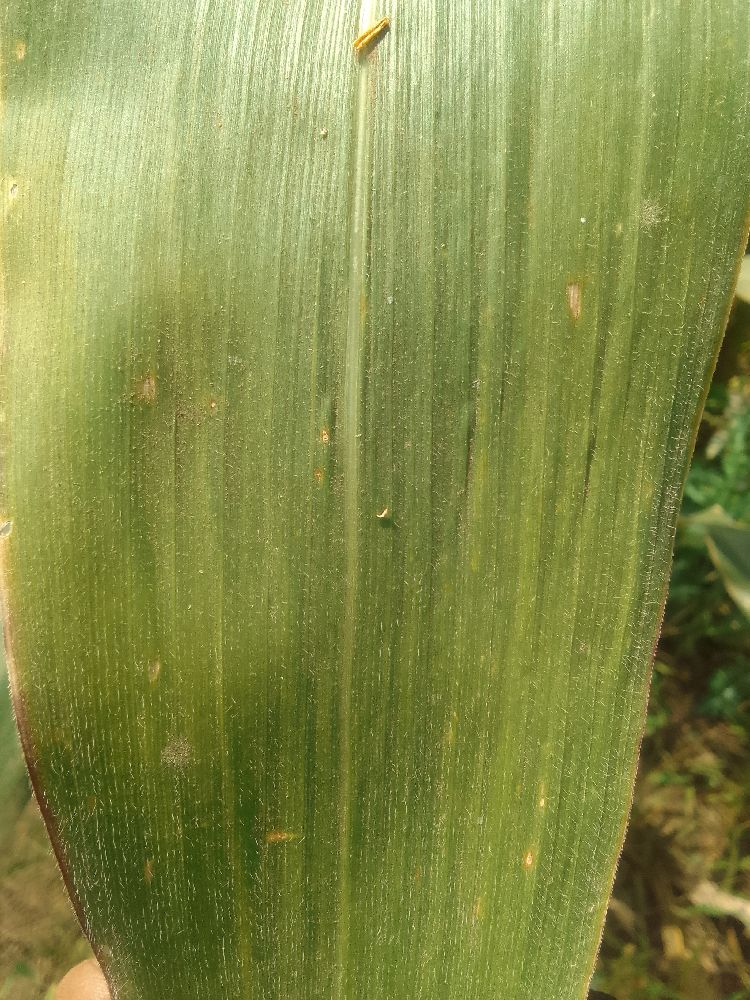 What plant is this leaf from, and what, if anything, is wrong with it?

maize, healthy
